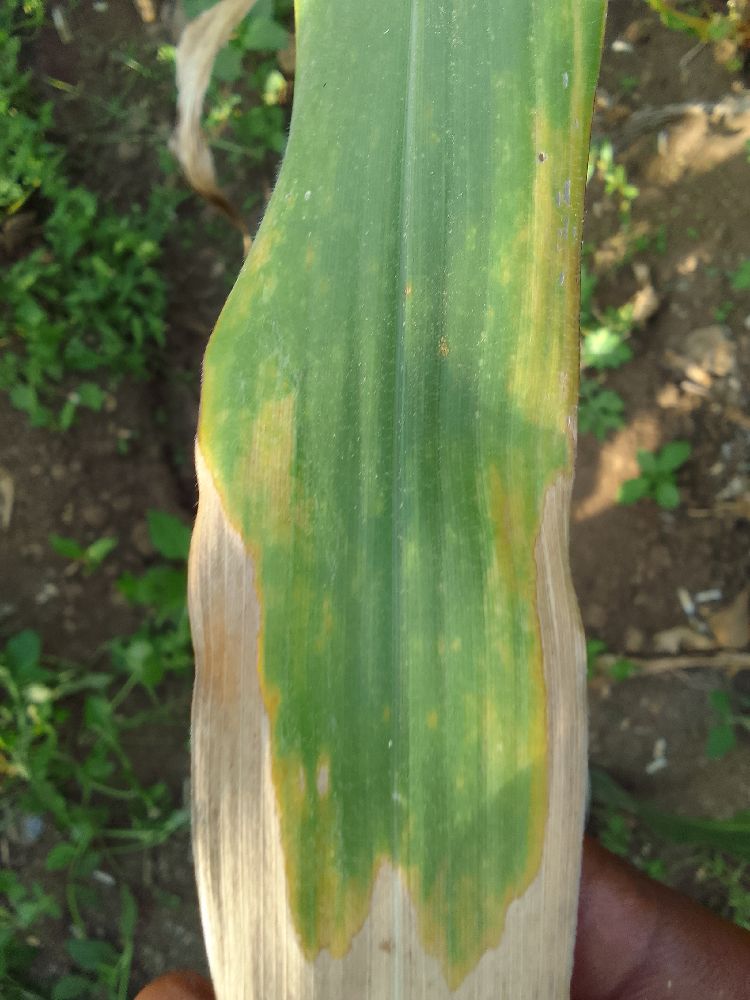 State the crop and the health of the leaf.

maize, maize lethal necrosis
